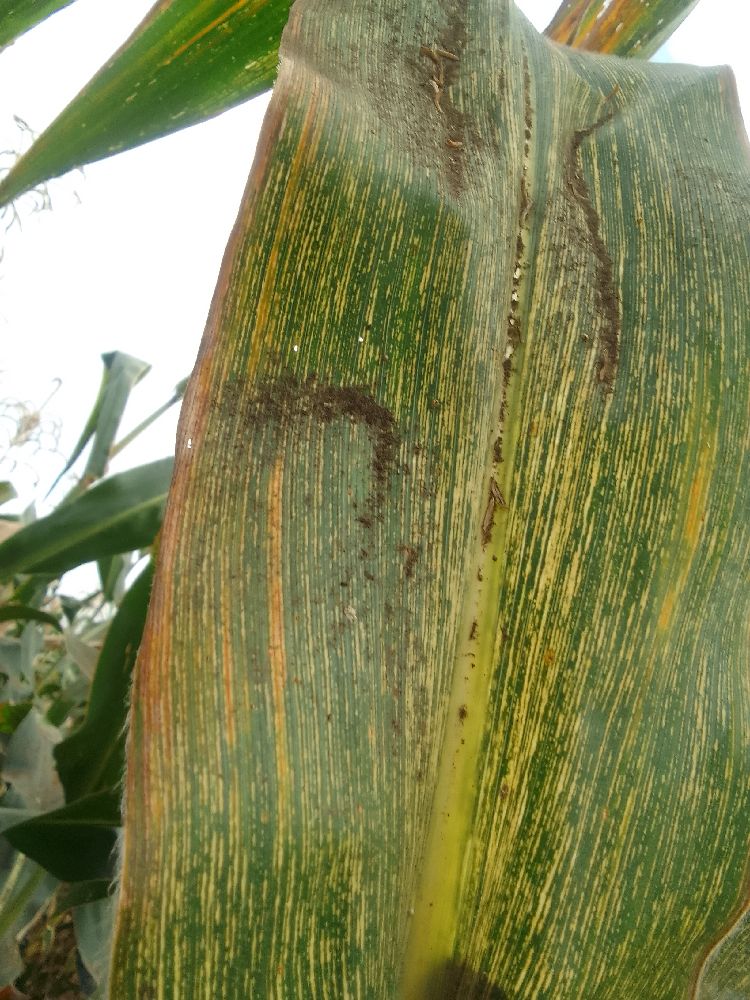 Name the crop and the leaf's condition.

maize, maize streak virus
